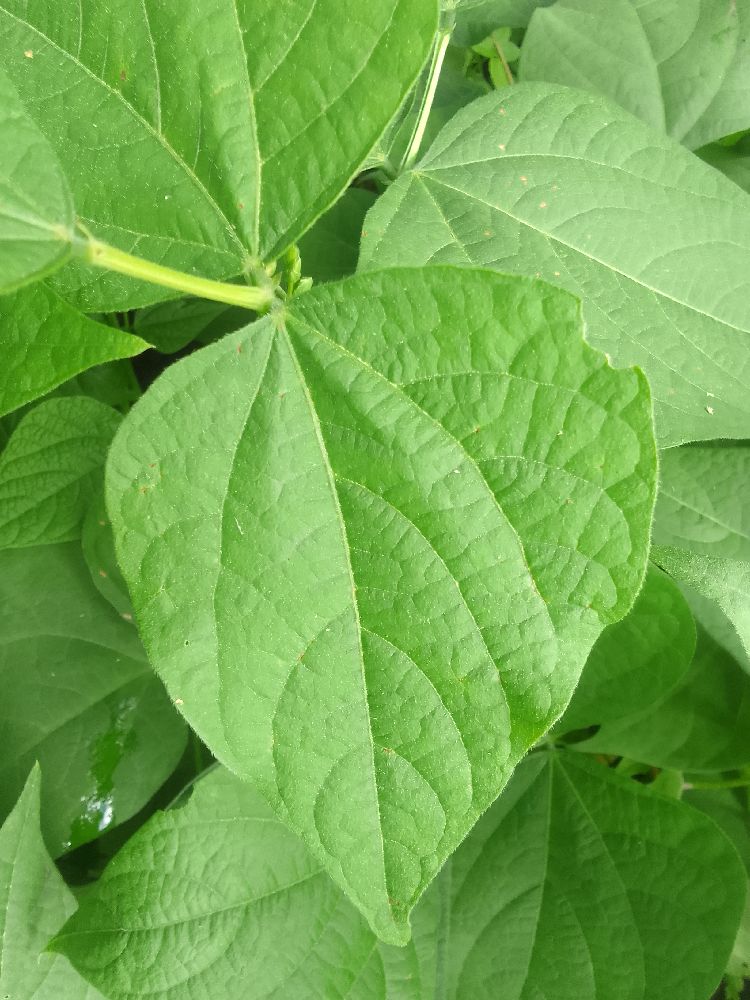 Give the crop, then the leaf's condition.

common bean, healthy
